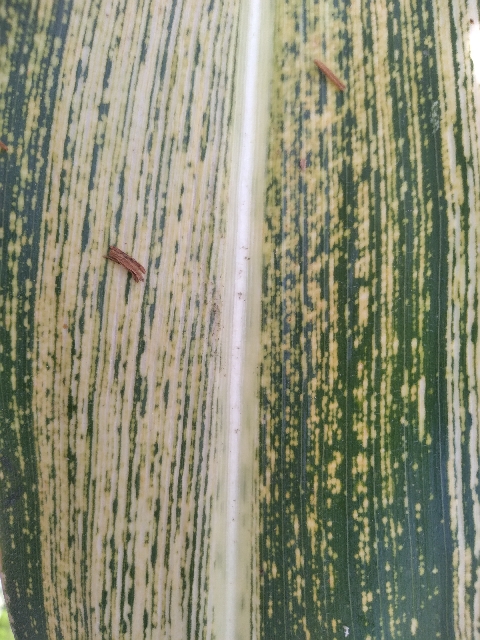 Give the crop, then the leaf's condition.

maize, maize streak virus
